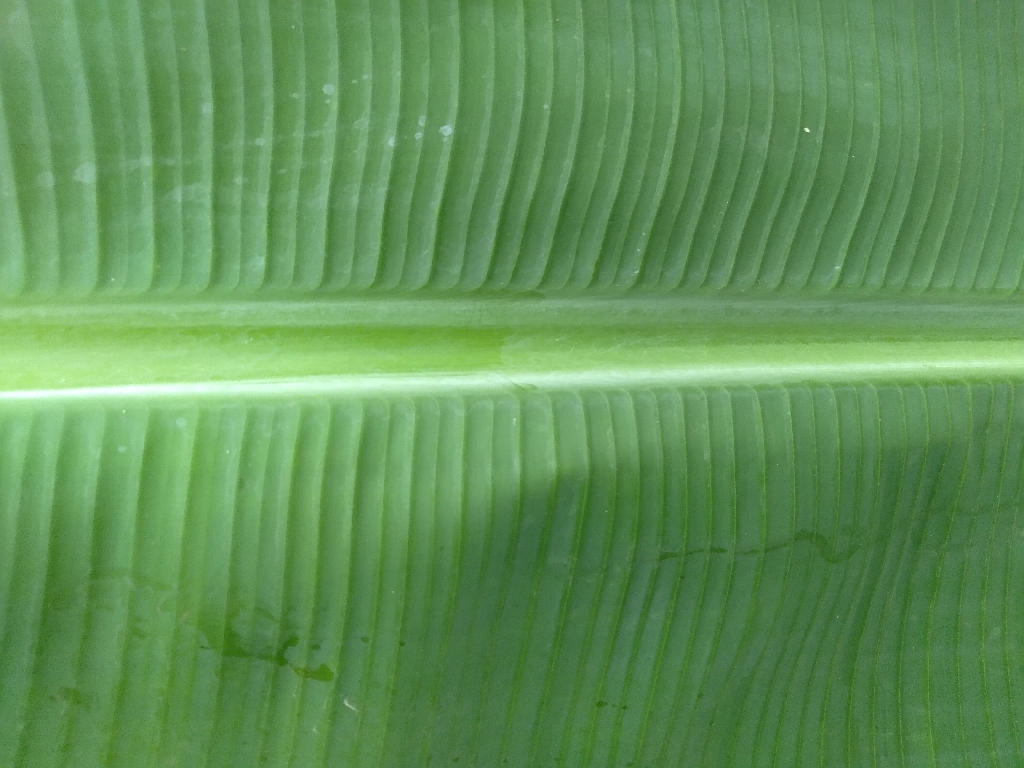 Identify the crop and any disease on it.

banana, healthy
